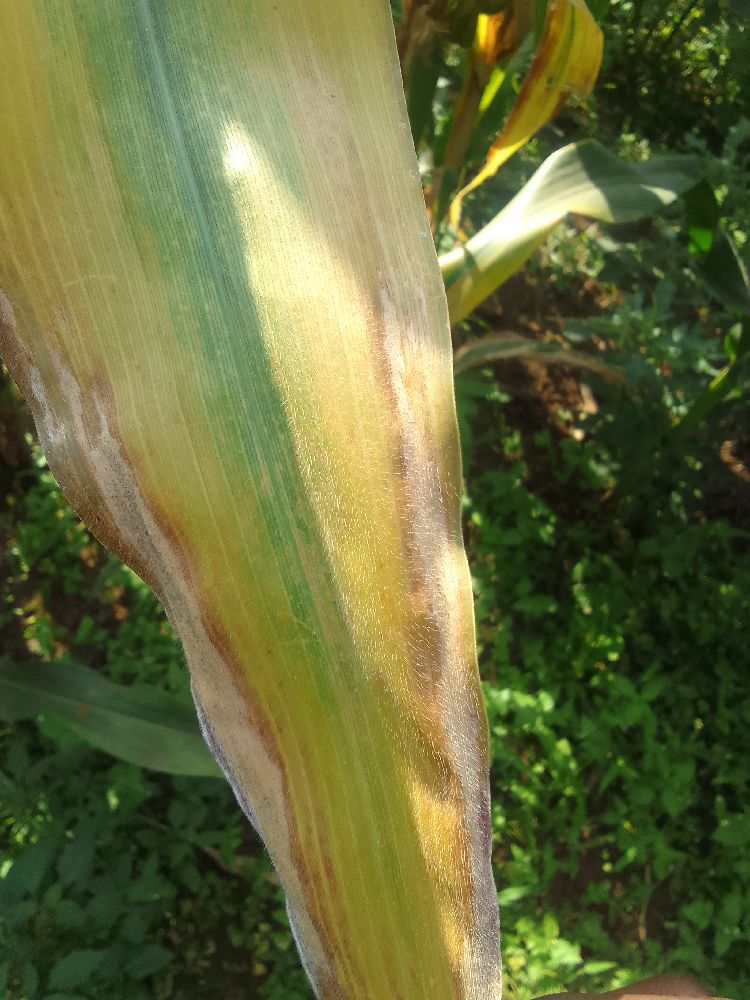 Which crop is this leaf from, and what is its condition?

maize, maize lethal necrosis
